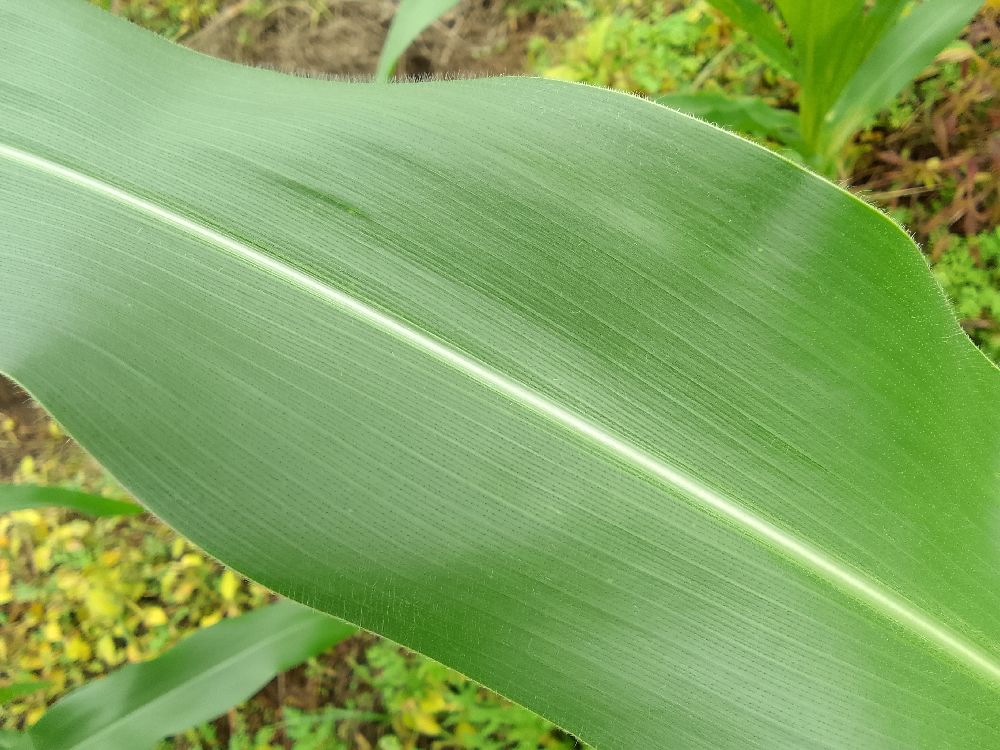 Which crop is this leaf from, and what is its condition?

maize, healthy
